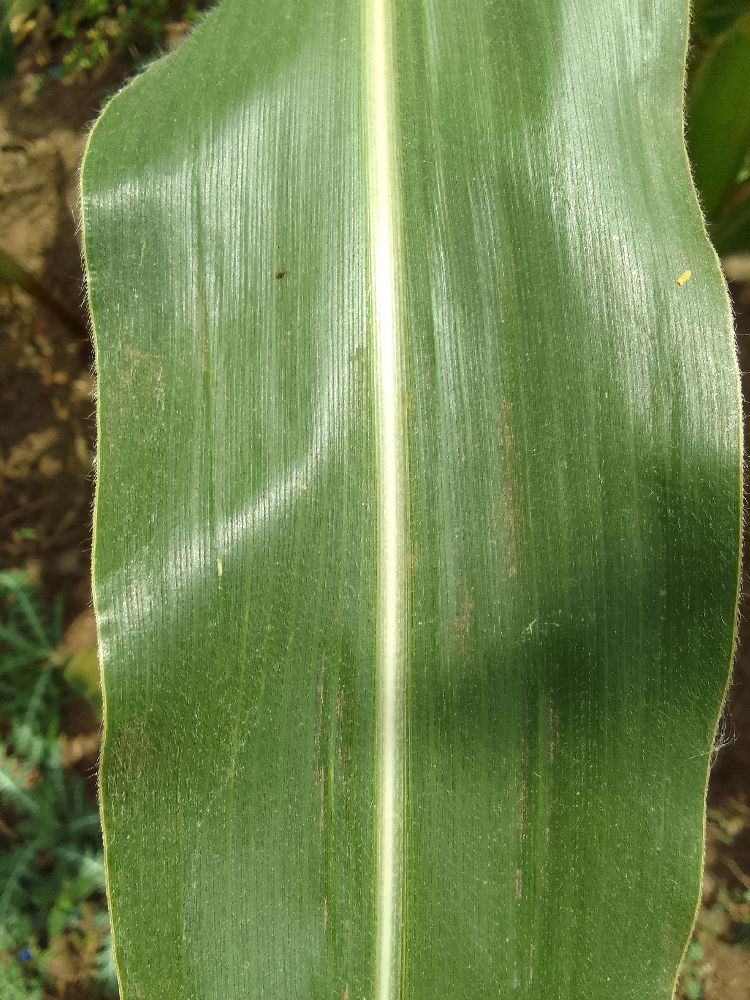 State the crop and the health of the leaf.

maize, healthy
